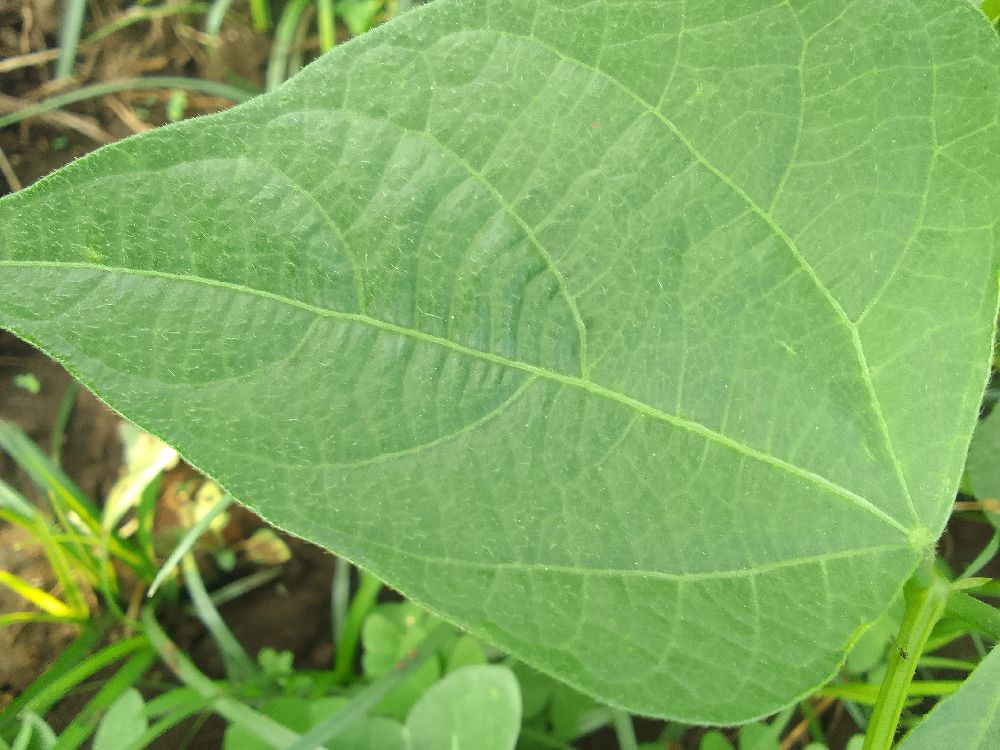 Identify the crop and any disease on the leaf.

common bean, healthy
